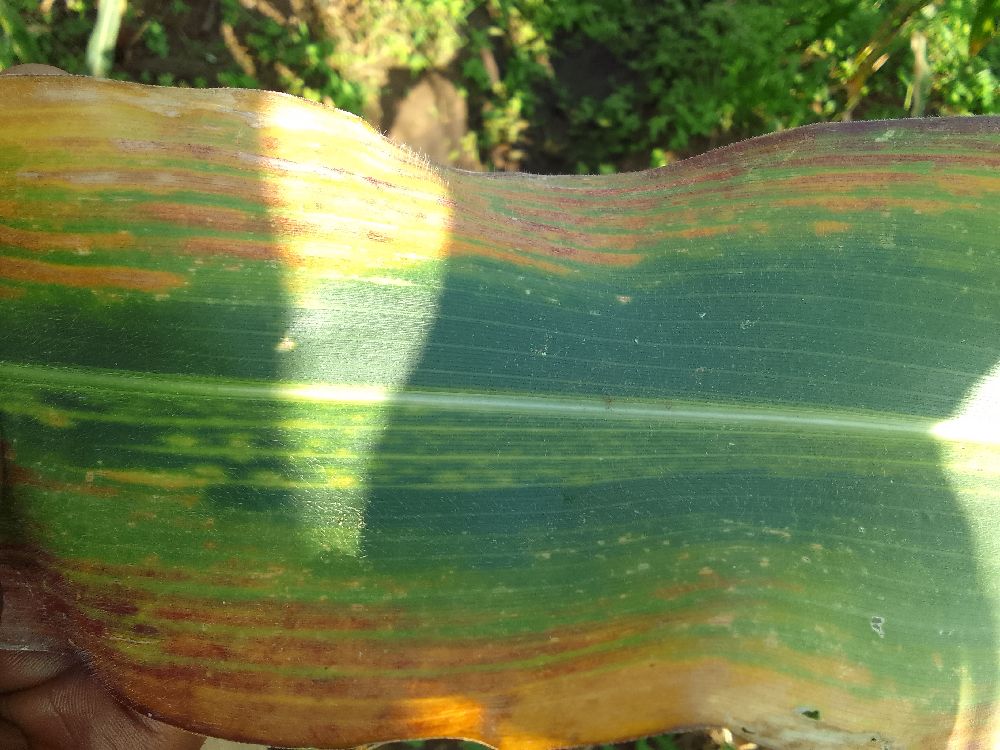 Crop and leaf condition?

maize, maize lethal necrosis
